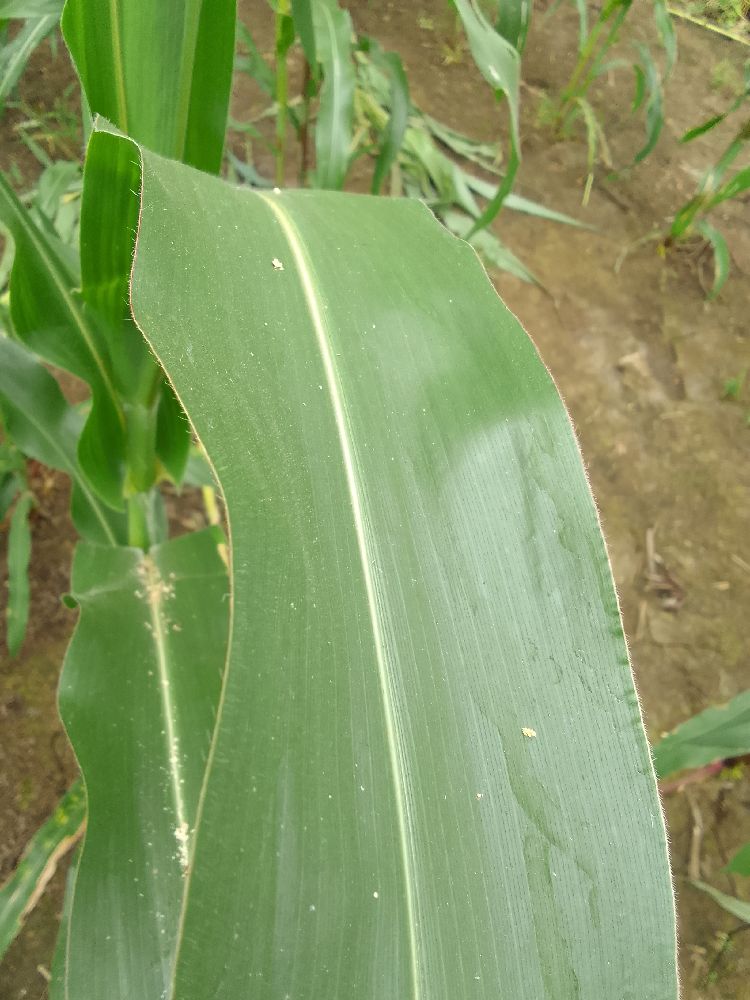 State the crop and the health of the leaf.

maize, healthy
